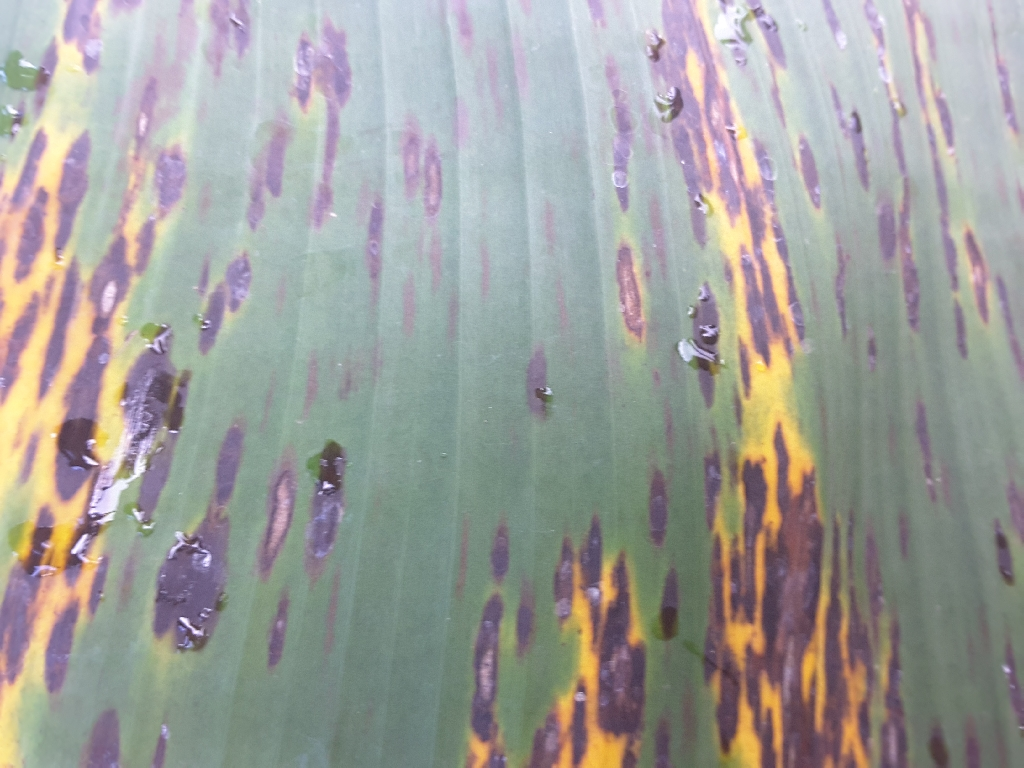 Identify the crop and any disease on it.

banana, black sigatoka
